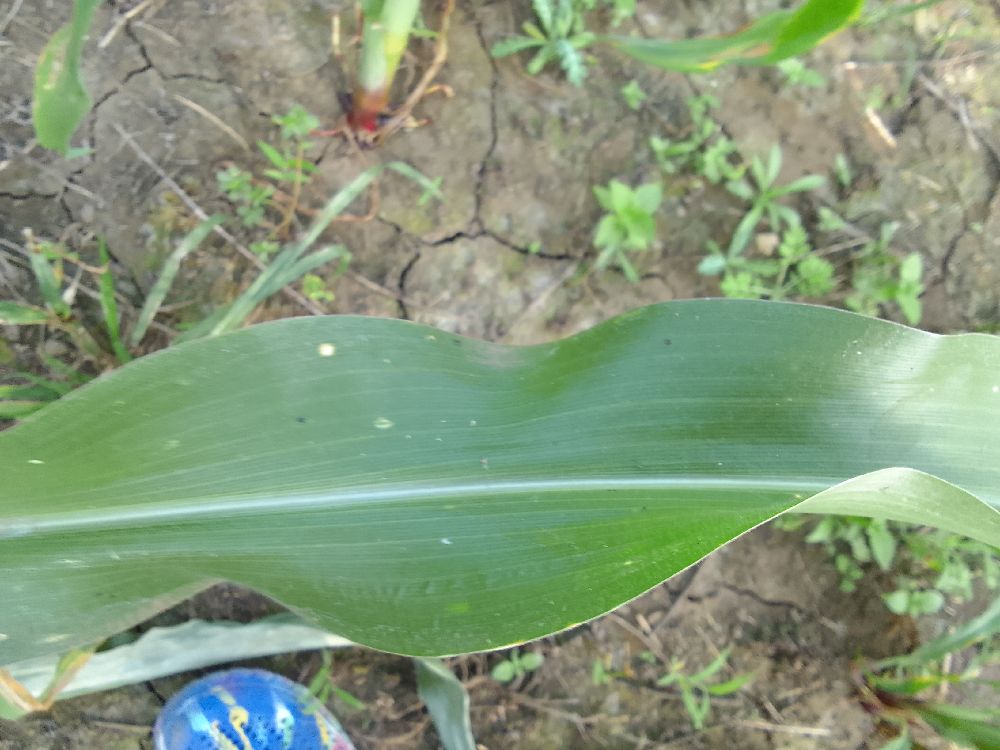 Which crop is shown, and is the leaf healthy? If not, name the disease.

maize, healthy
